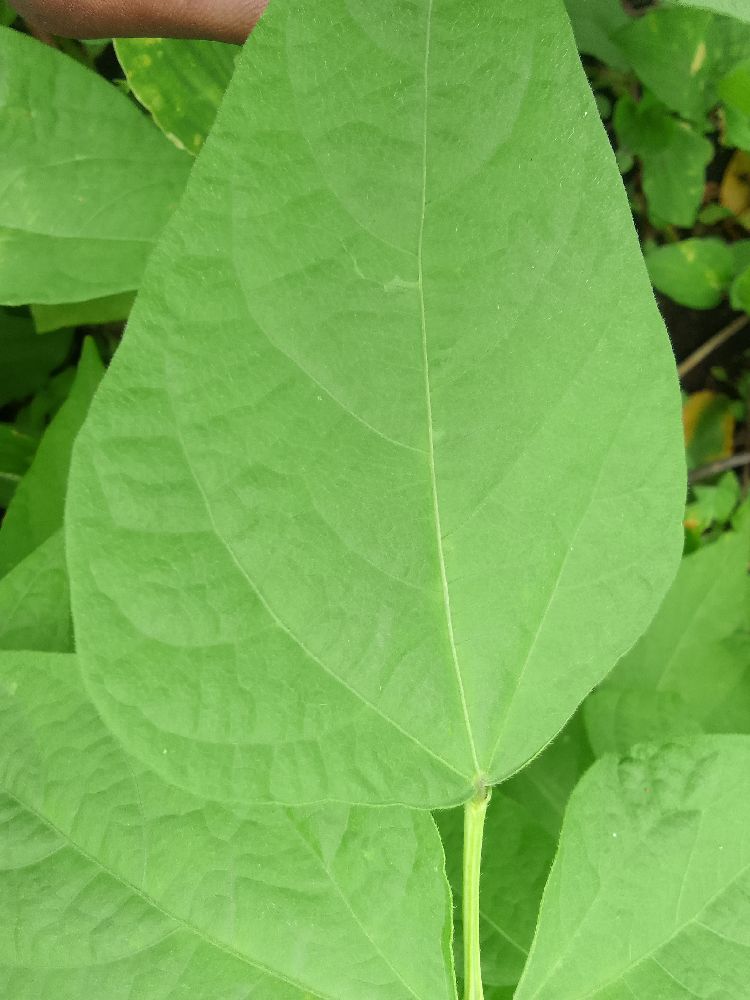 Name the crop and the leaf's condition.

common bean, healthy
